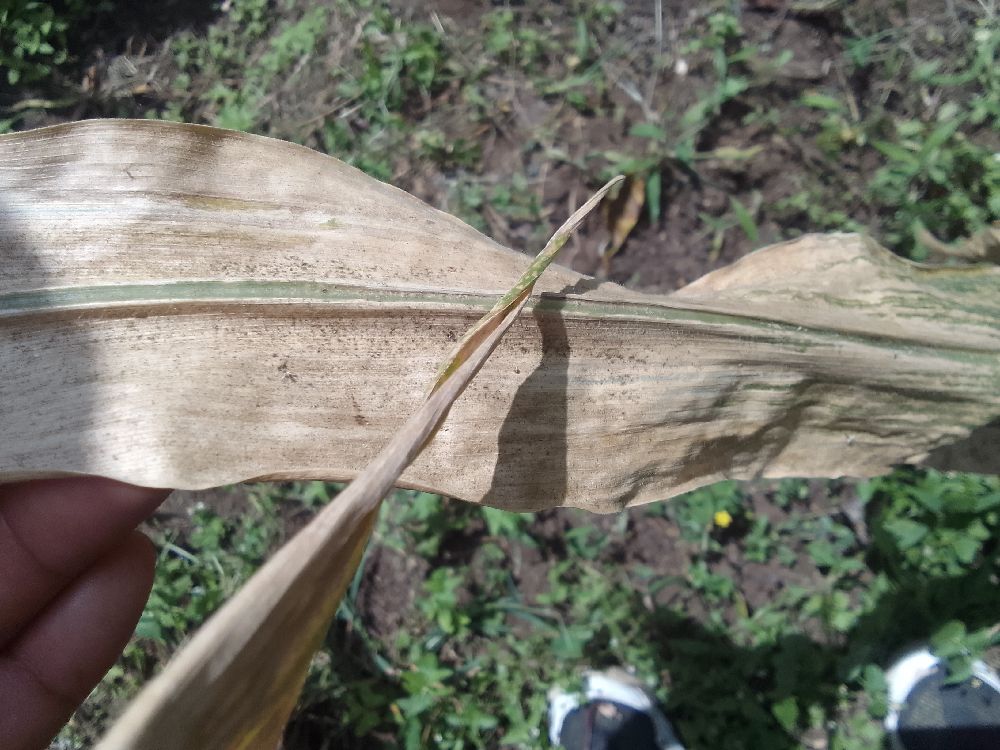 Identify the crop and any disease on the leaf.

maize, maize lethal necrosis
